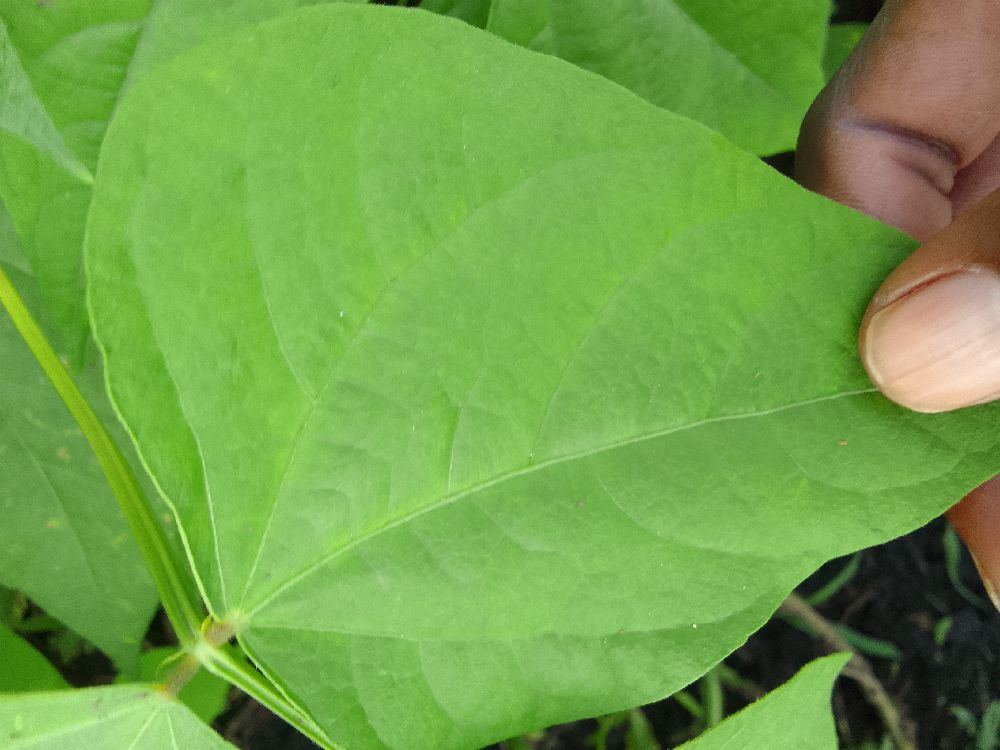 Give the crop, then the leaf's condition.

common bean, healthy
